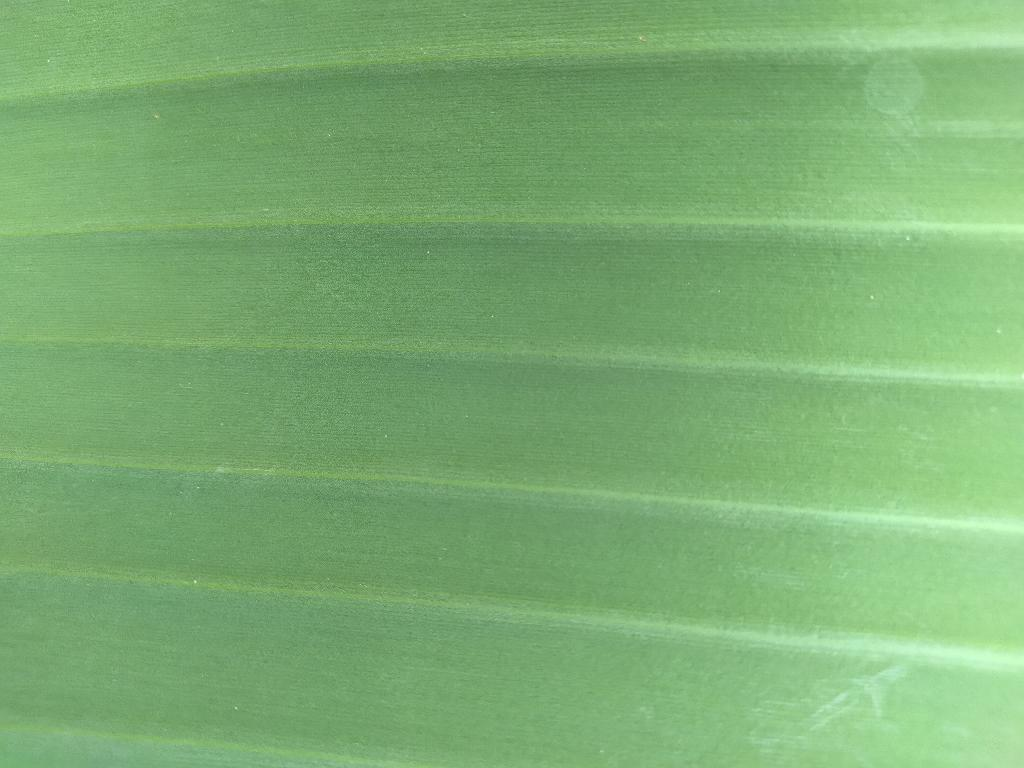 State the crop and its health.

banana, healthy
